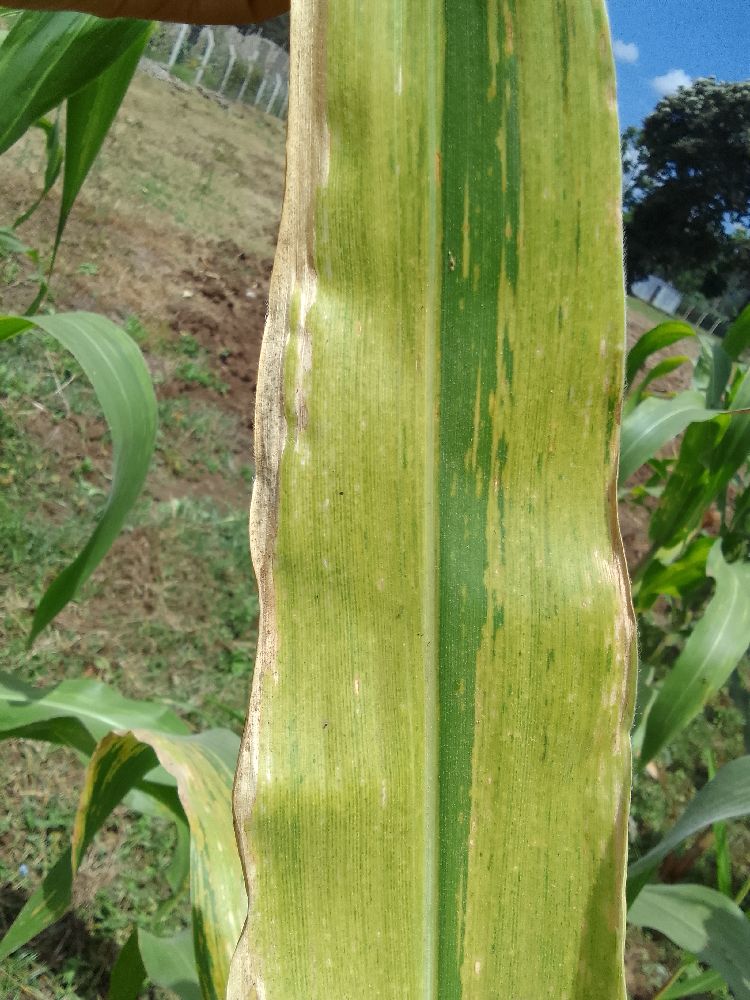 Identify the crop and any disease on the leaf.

maize, maize lethal necrosis
